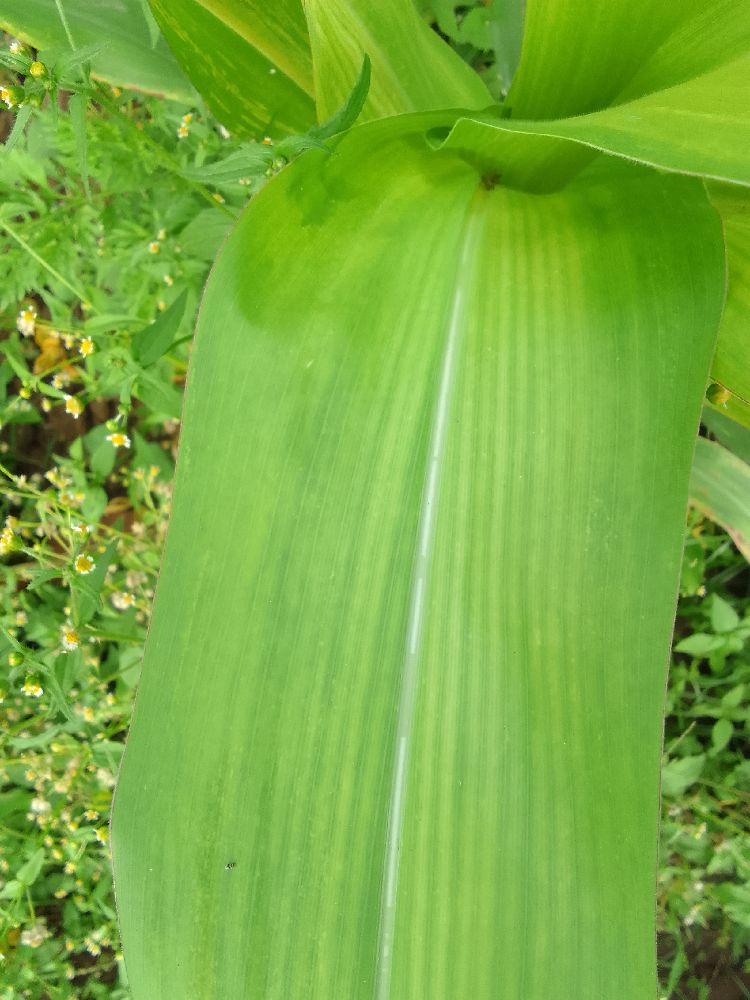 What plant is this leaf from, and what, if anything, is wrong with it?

maize, maize lethal necrosis
